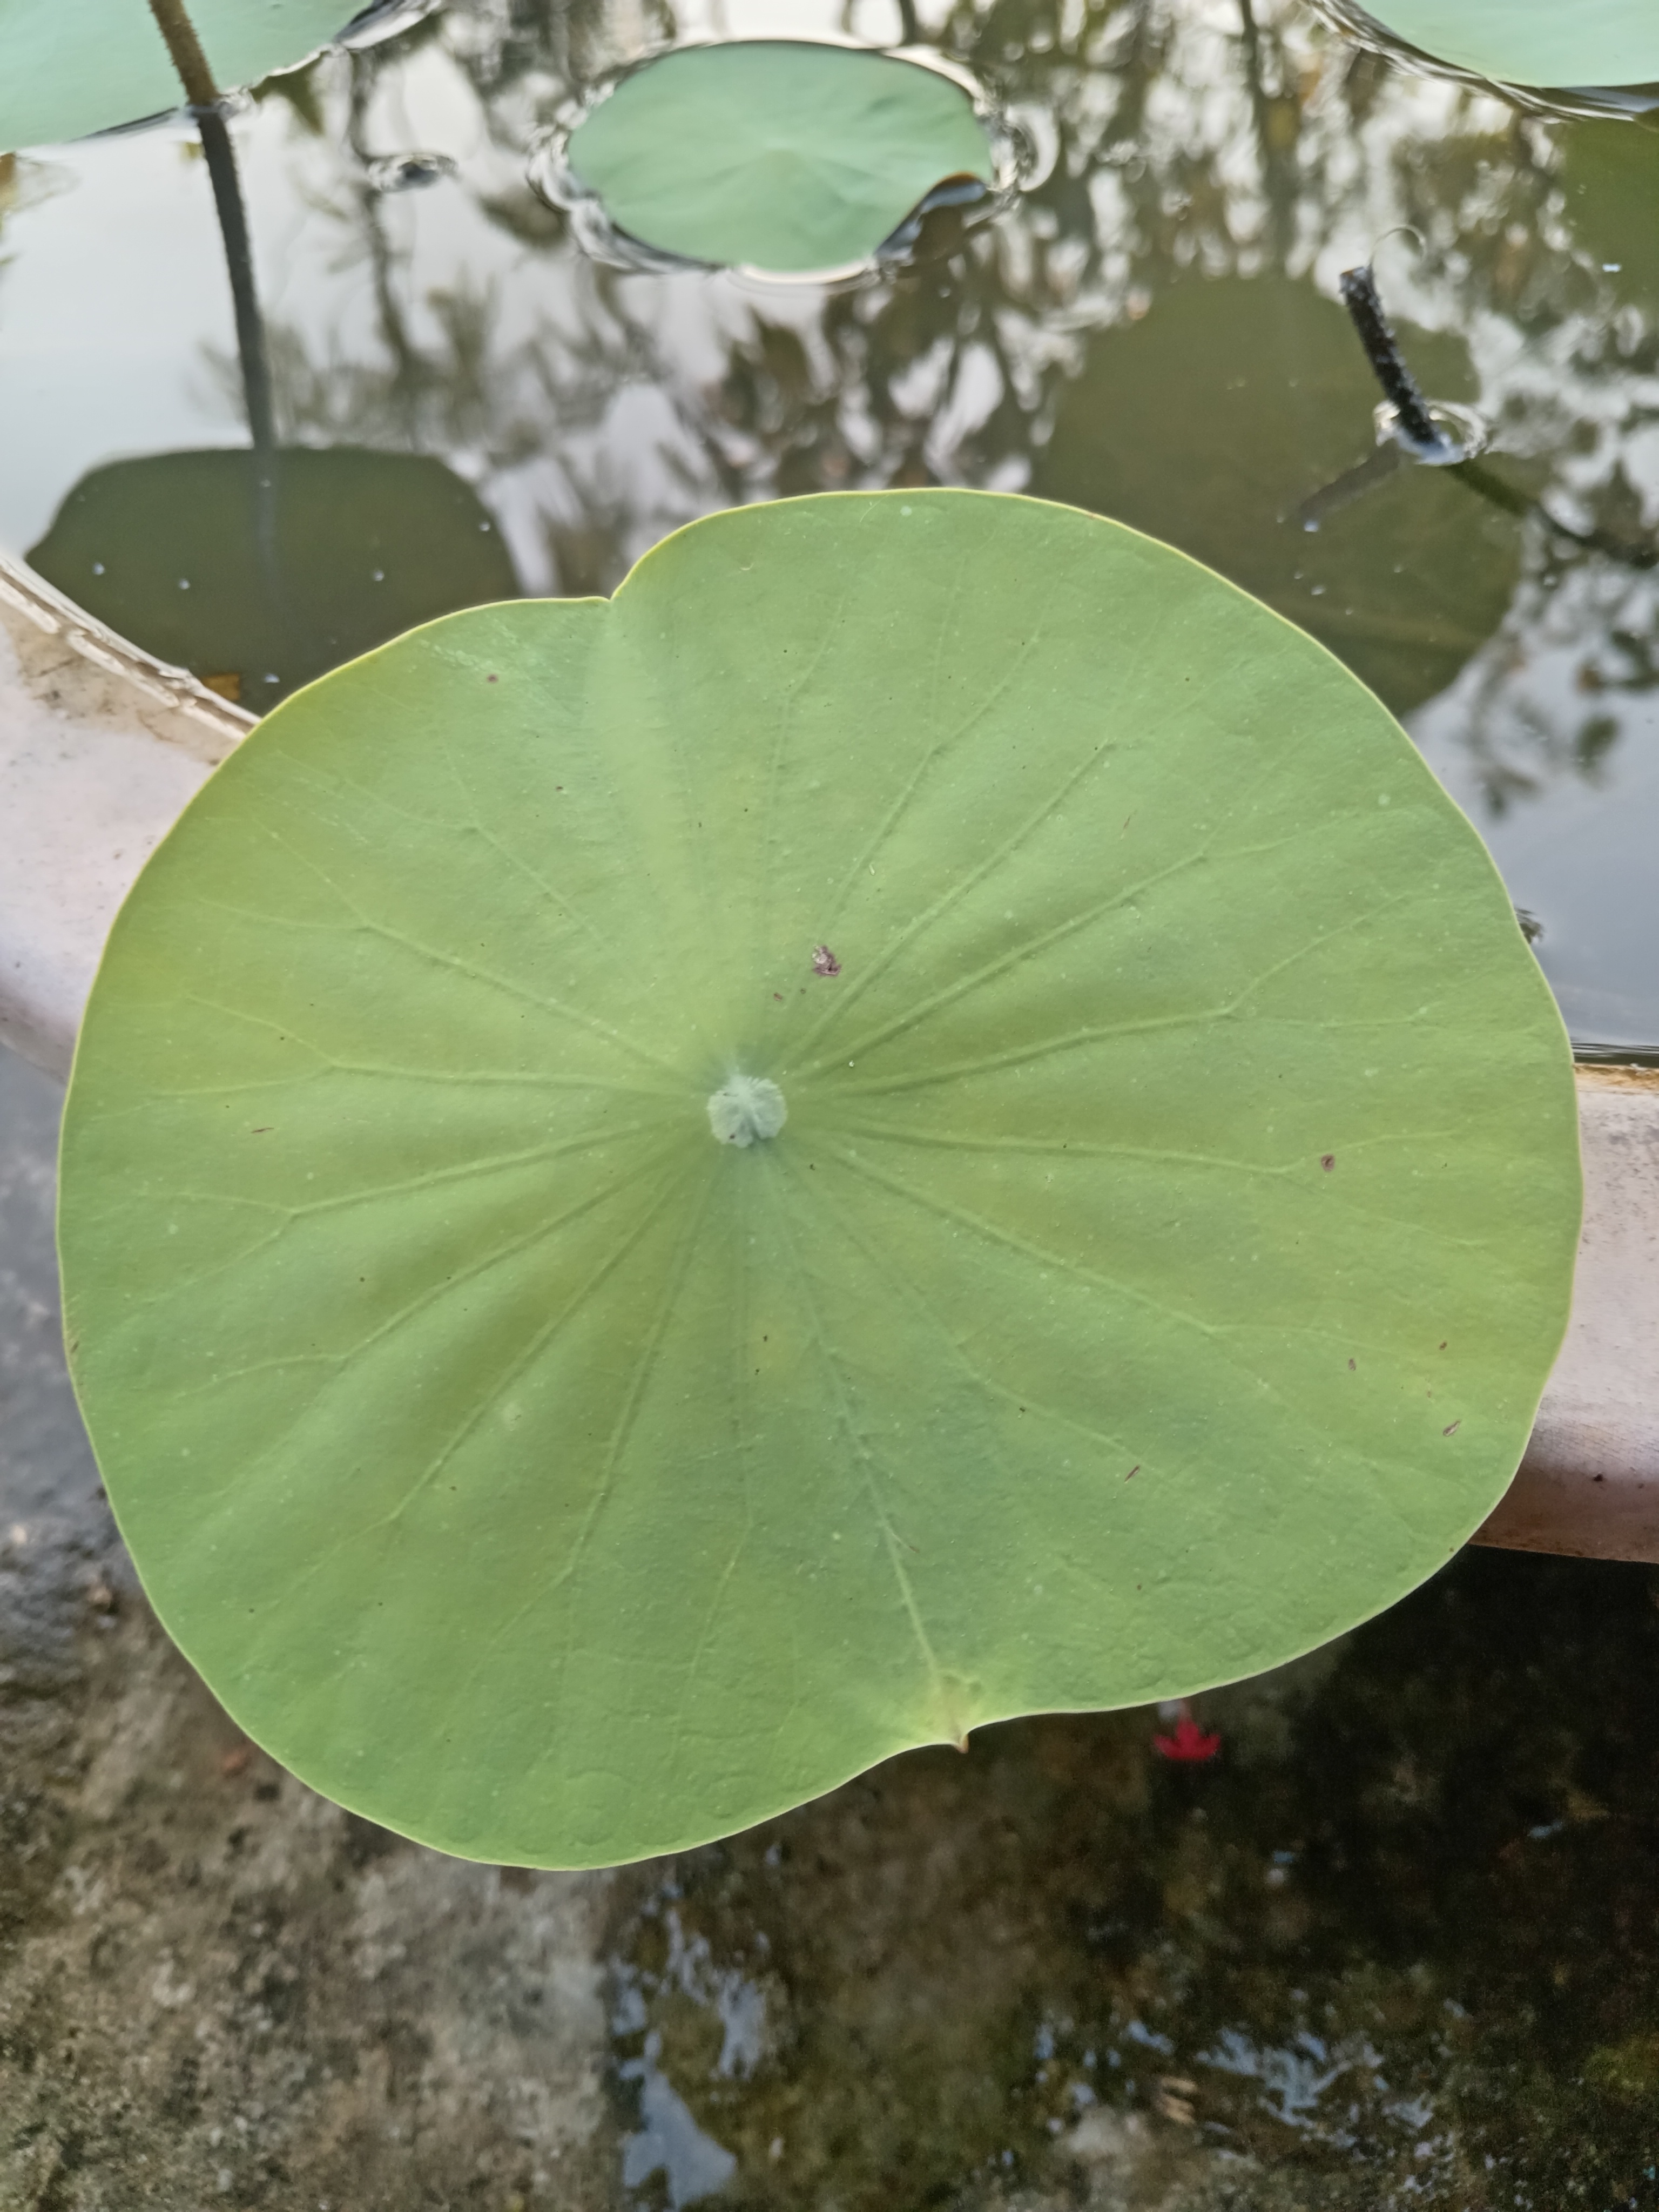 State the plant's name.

lotus
